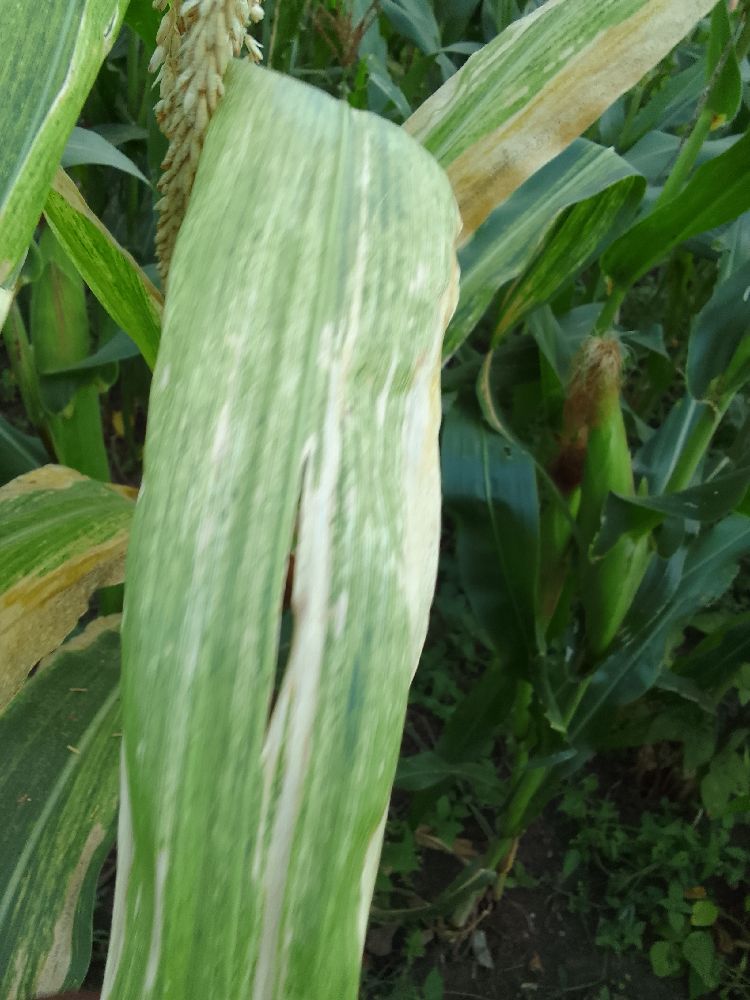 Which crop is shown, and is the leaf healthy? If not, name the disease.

maize, maize lethal necrosis
